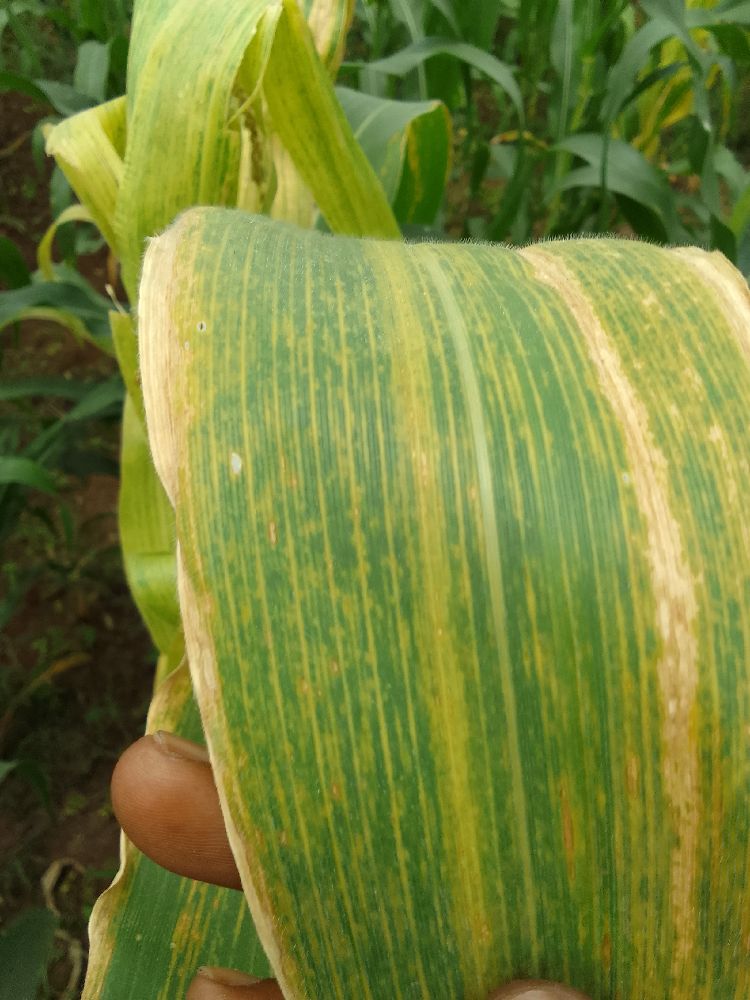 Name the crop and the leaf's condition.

maize, maize lethal necrosis
